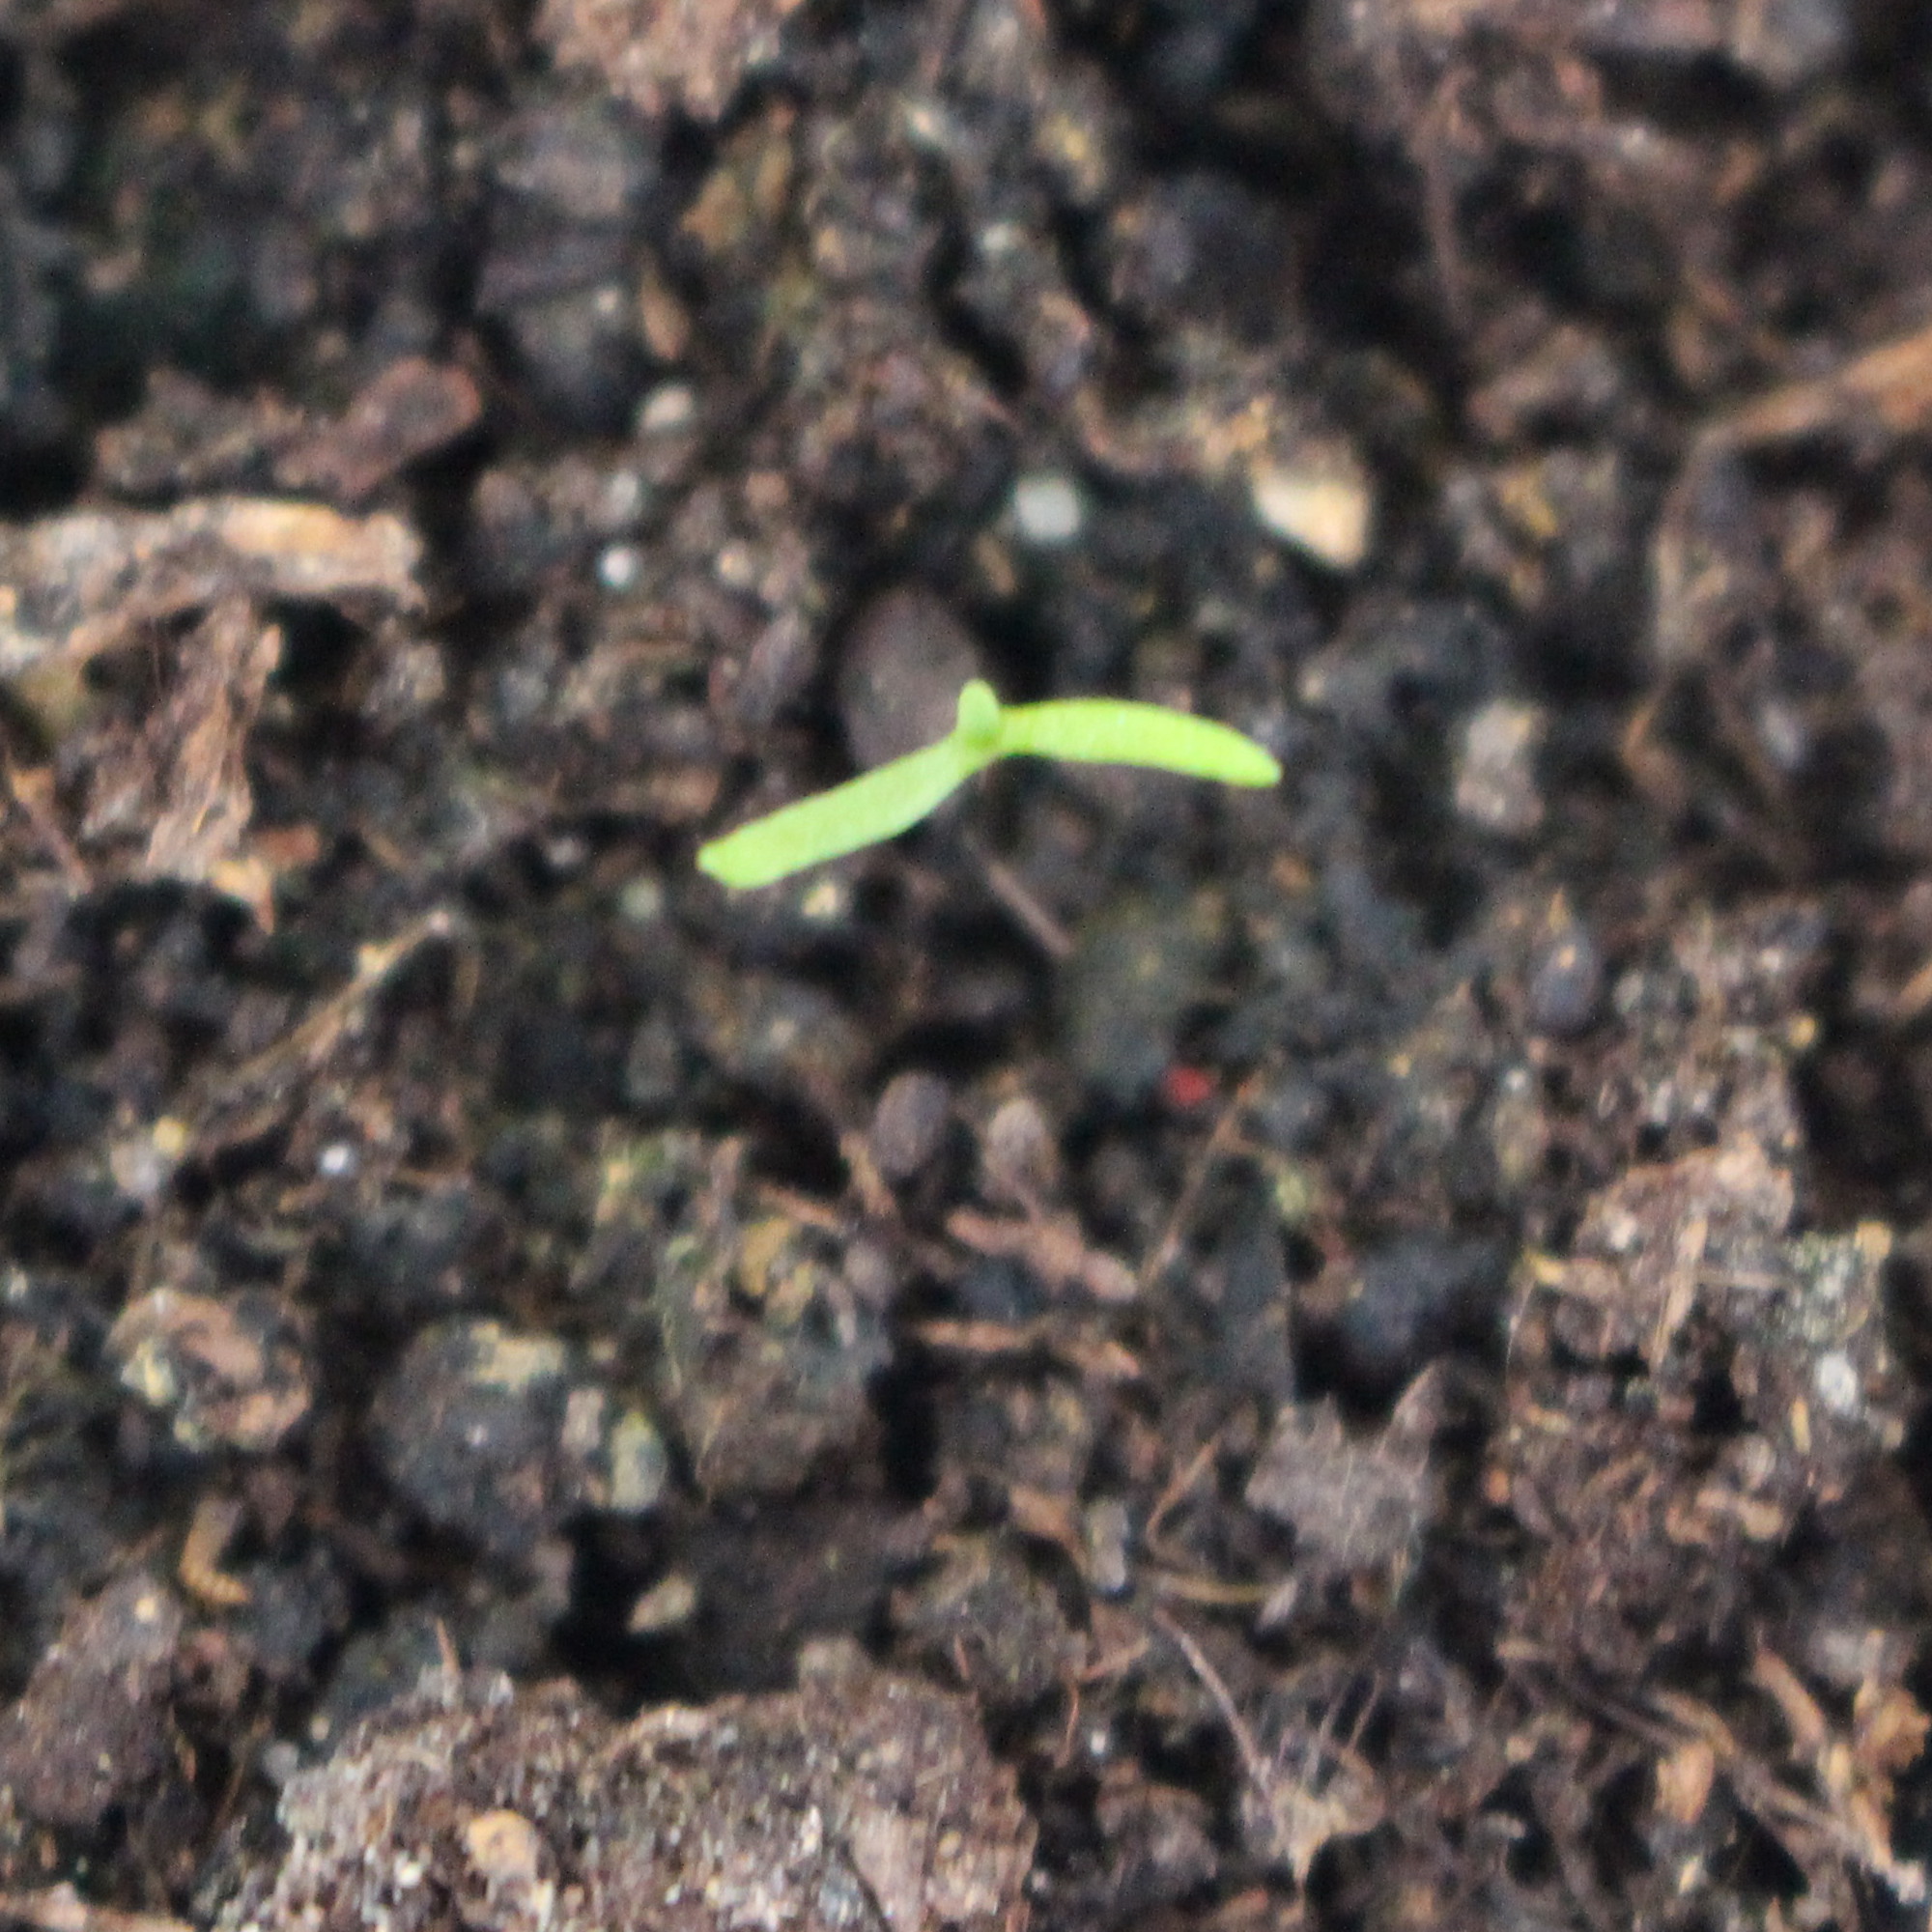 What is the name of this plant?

Papaver rhoeas
